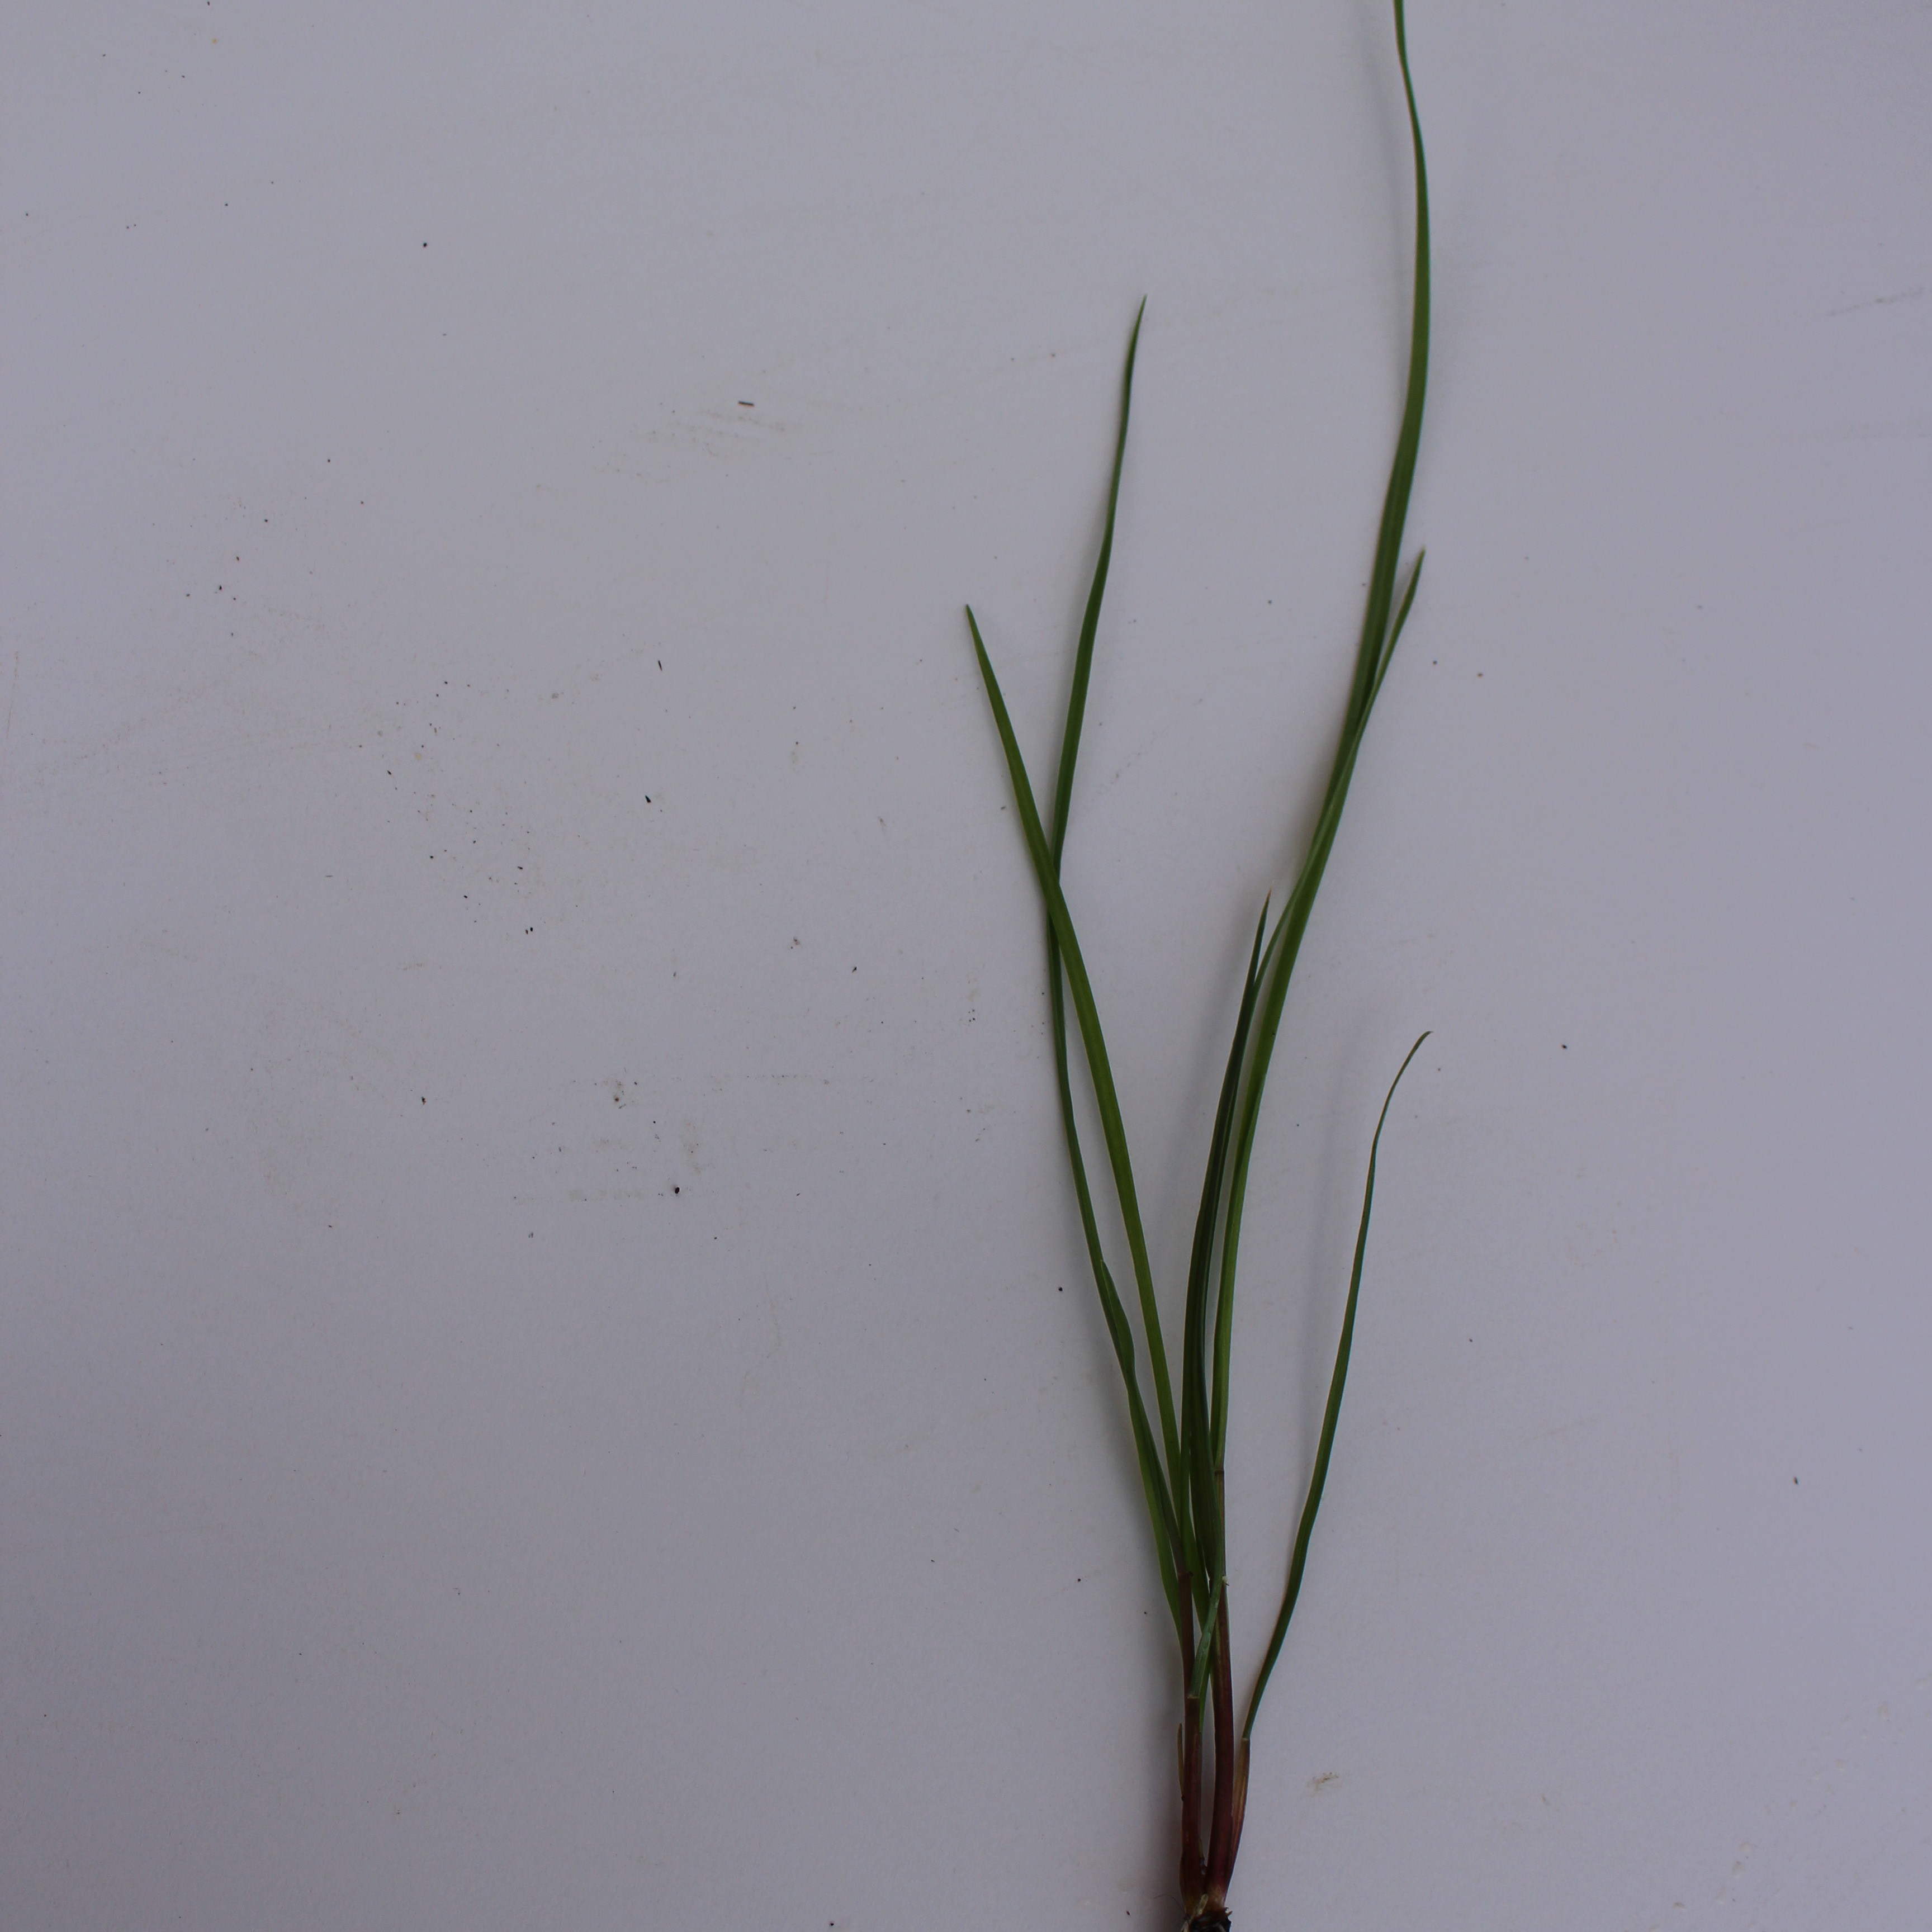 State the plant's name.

Lolium multiflorum
